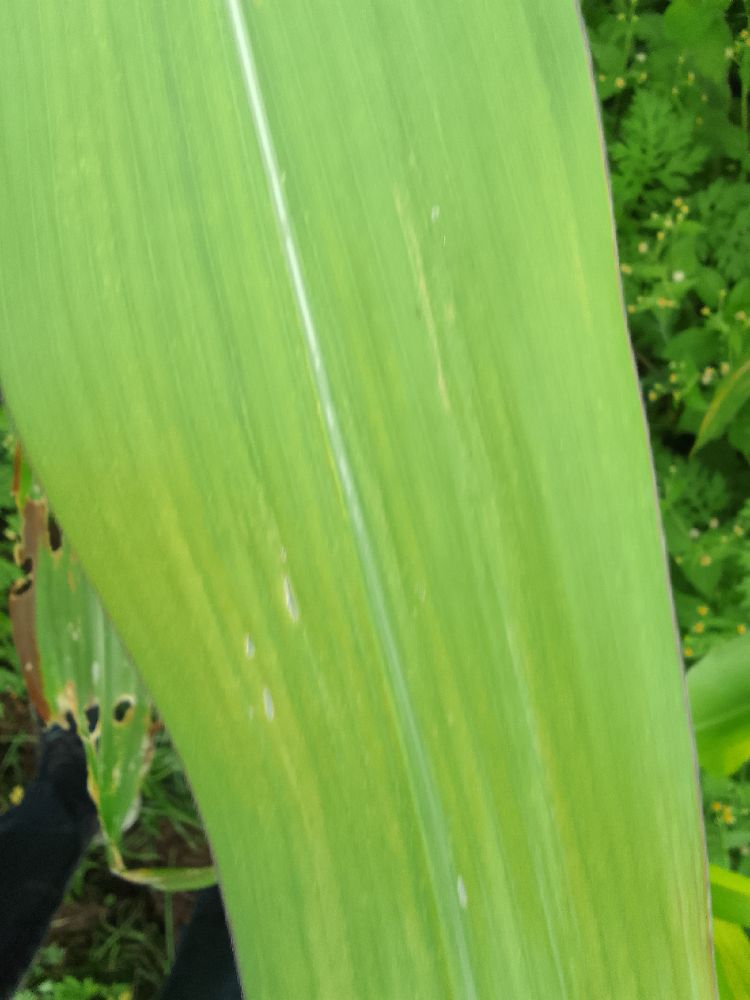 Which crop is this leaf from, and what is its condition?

maize, maize lethal necrosis
